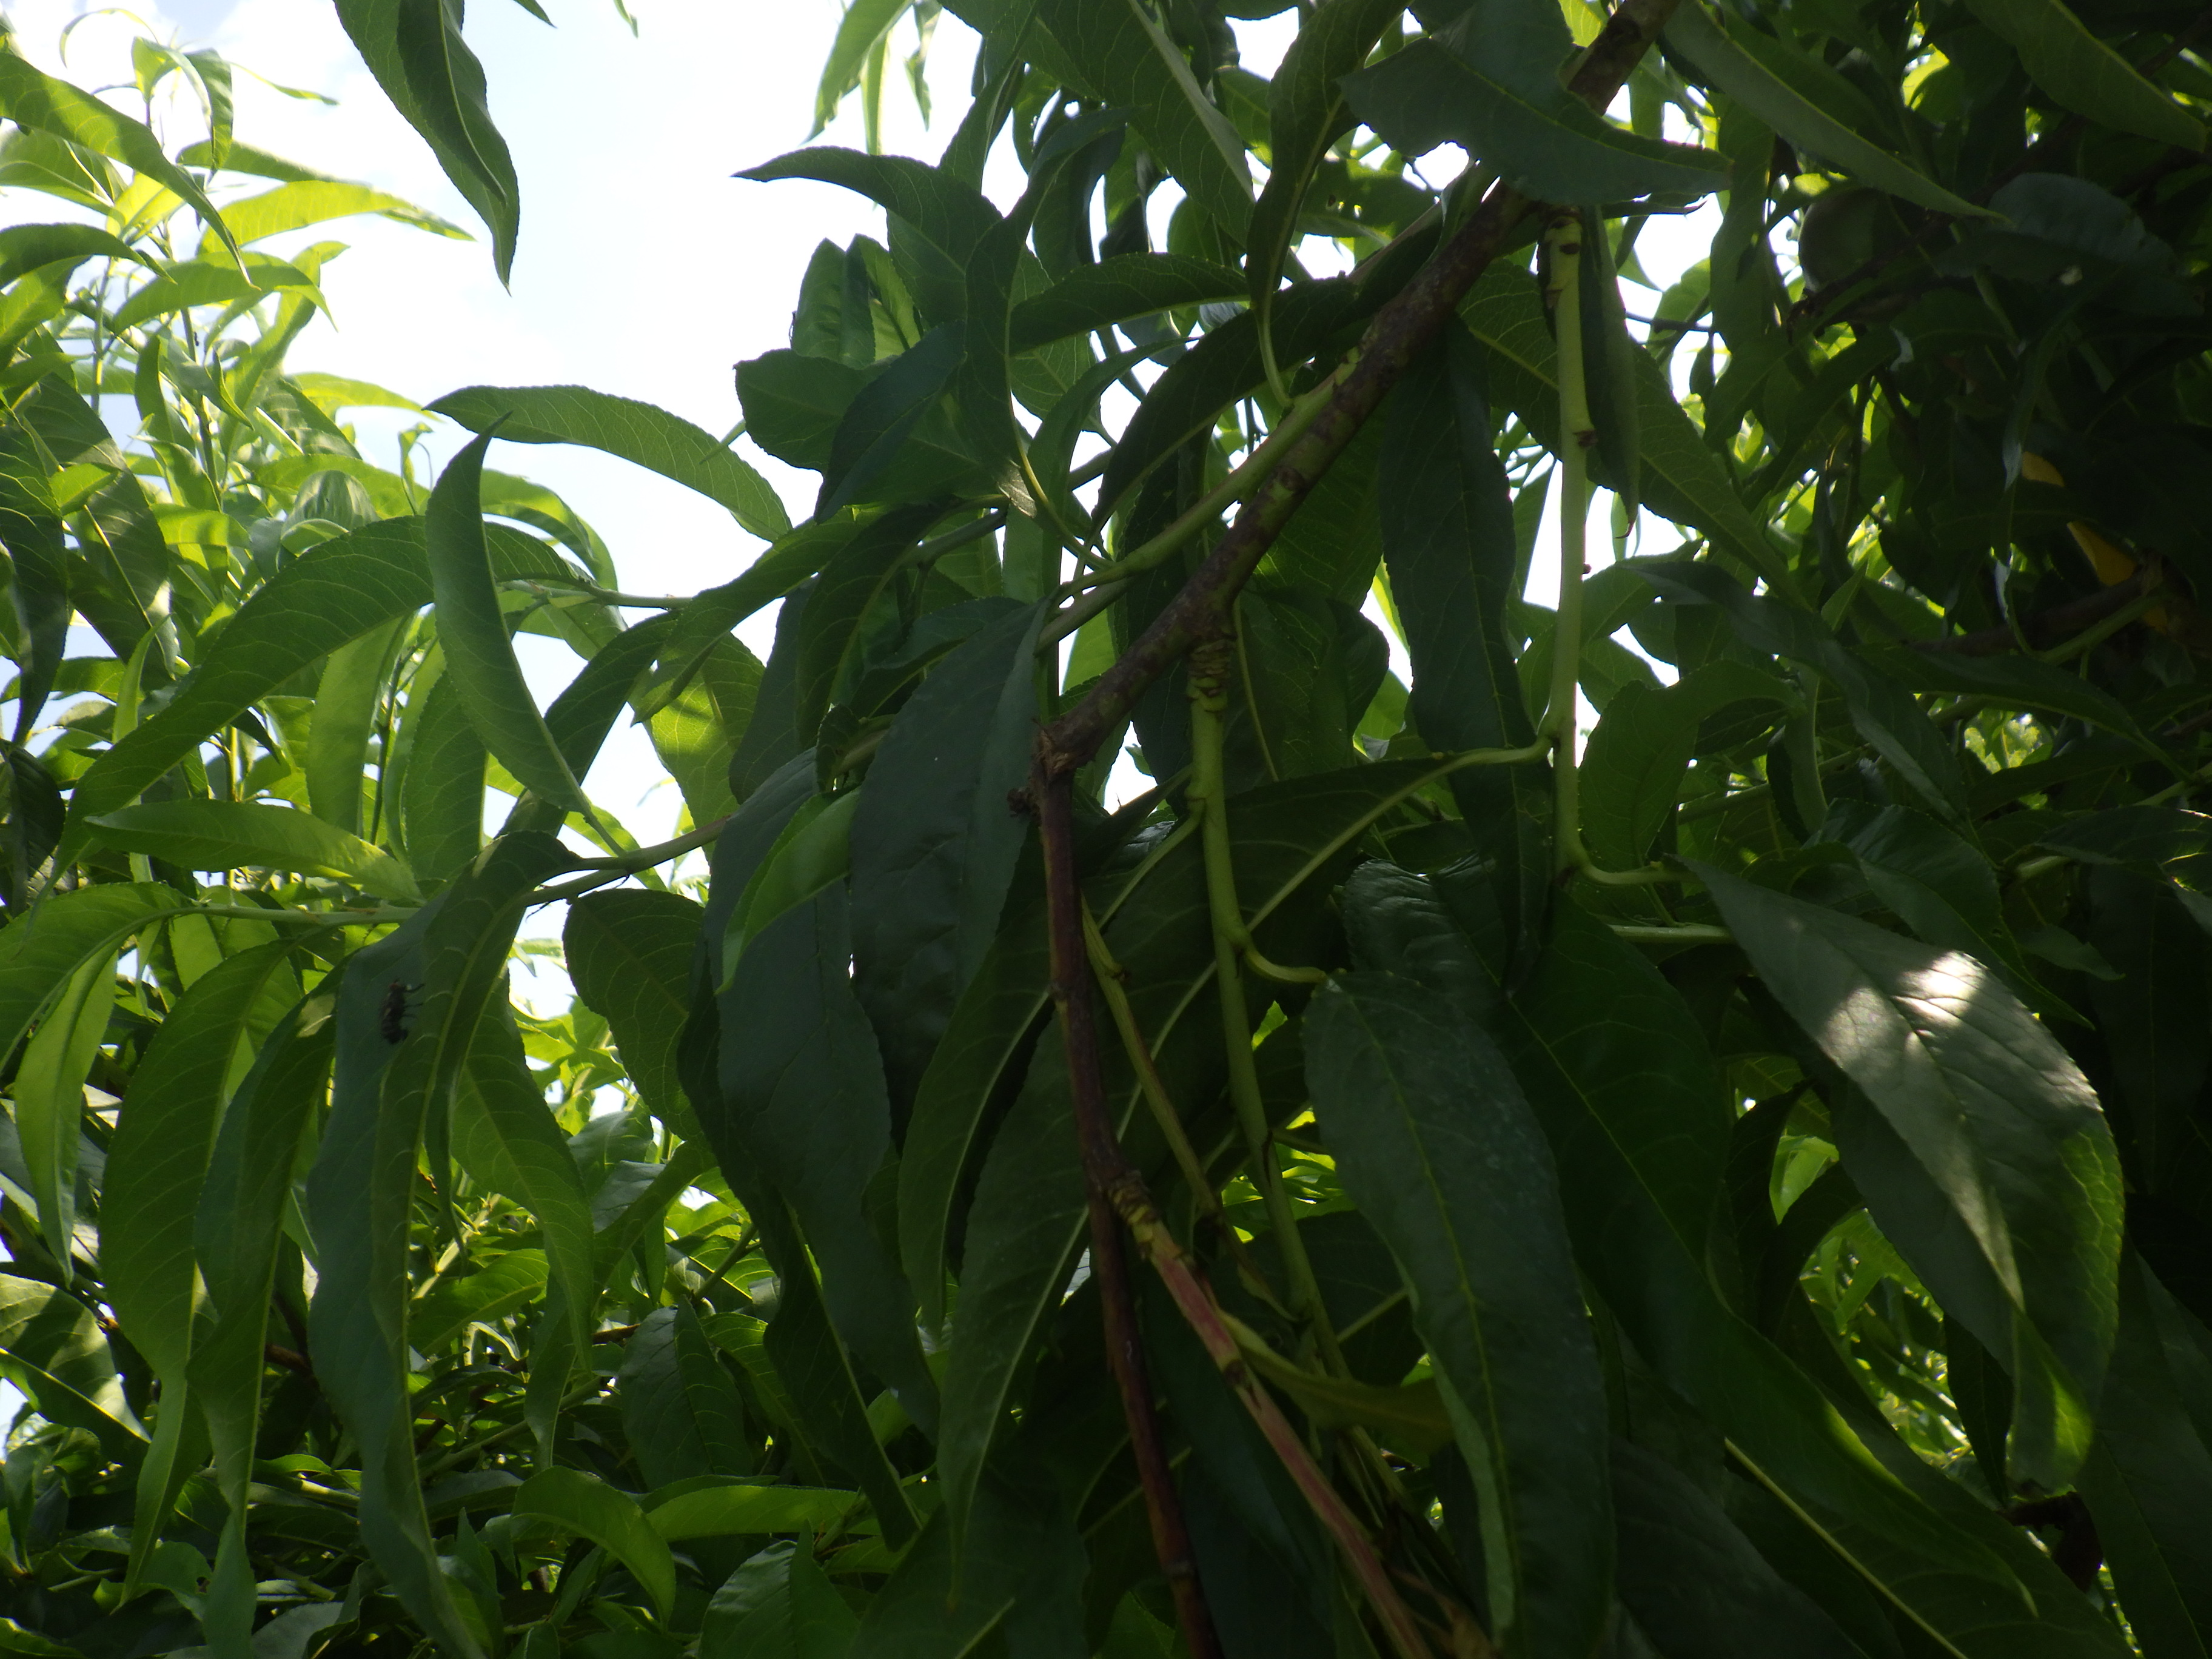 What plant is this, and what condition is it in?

peach, healthy
